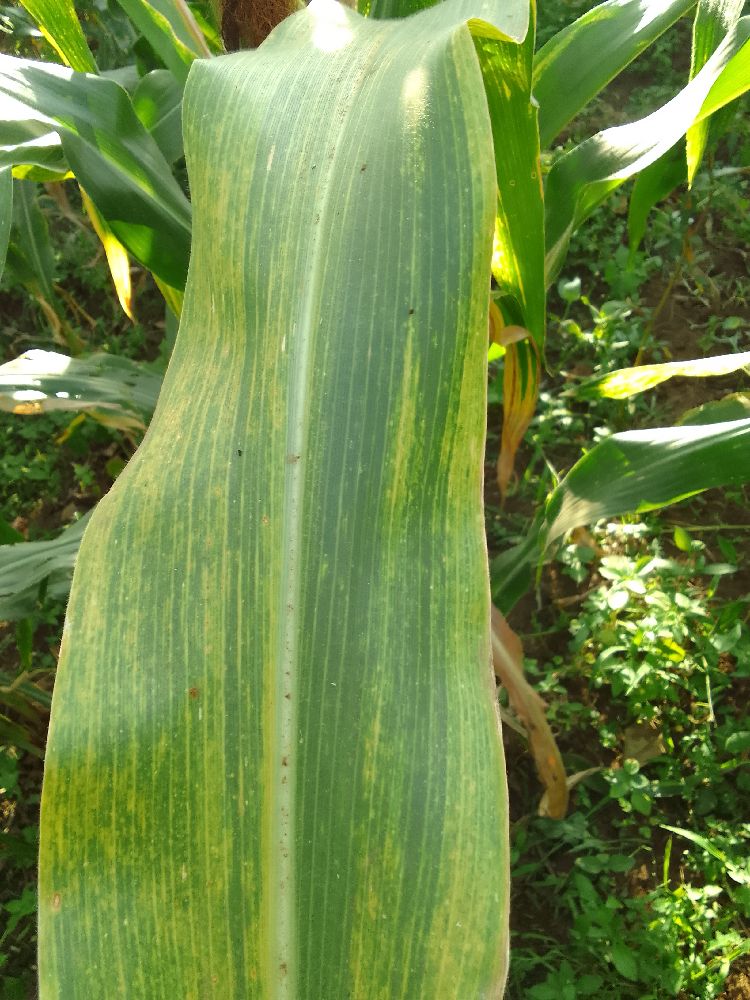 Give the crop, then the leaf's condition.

maize, maize lethal necrosis
